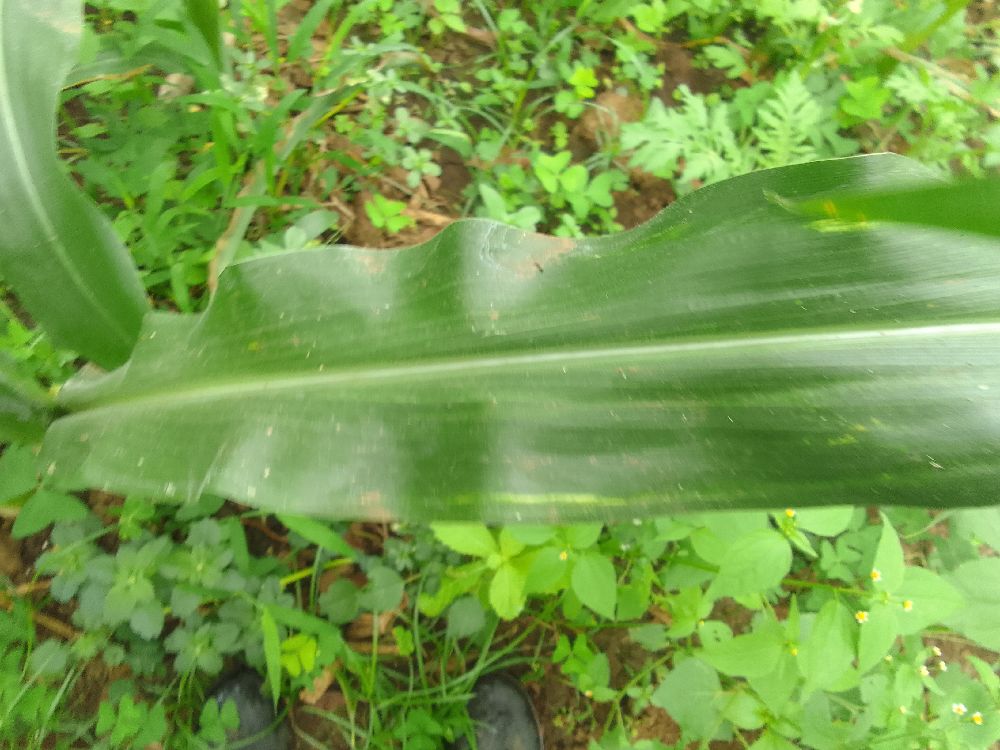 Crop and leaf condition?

maize, healthy
